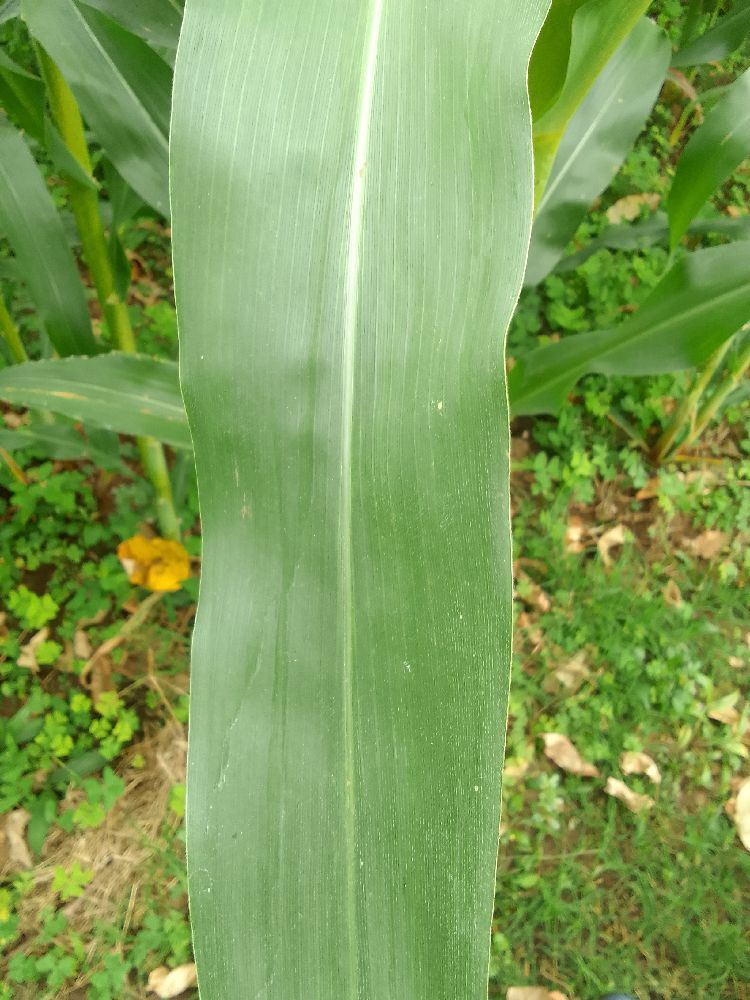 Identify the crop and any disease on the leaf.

maize, healthy
